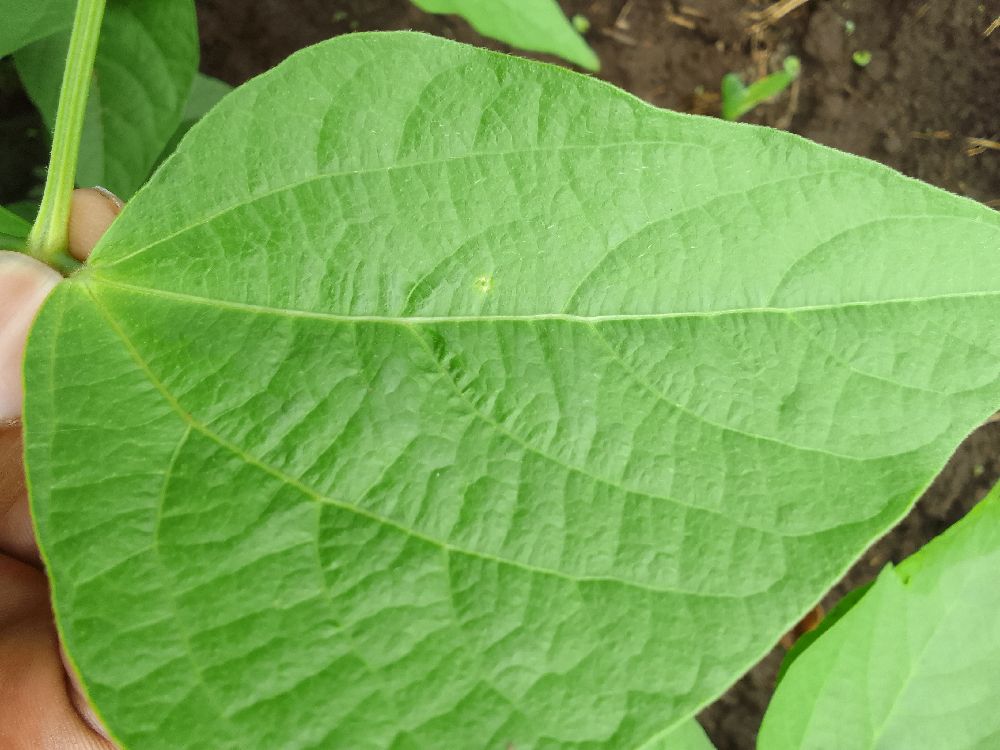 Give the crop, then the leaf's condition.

common bean, healthy
